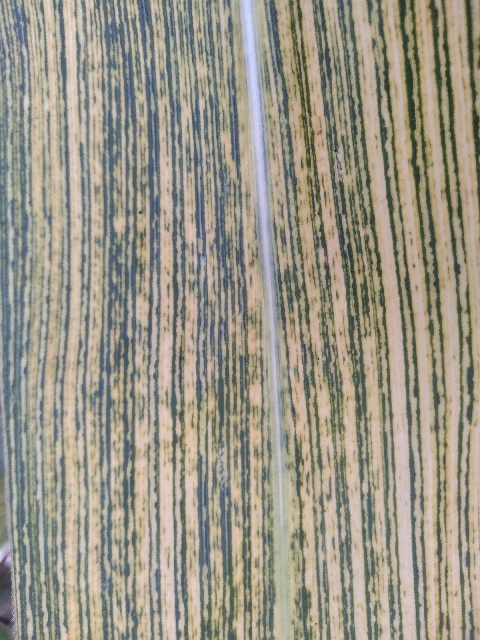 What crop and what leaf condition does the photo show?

maize, maize streak virus
